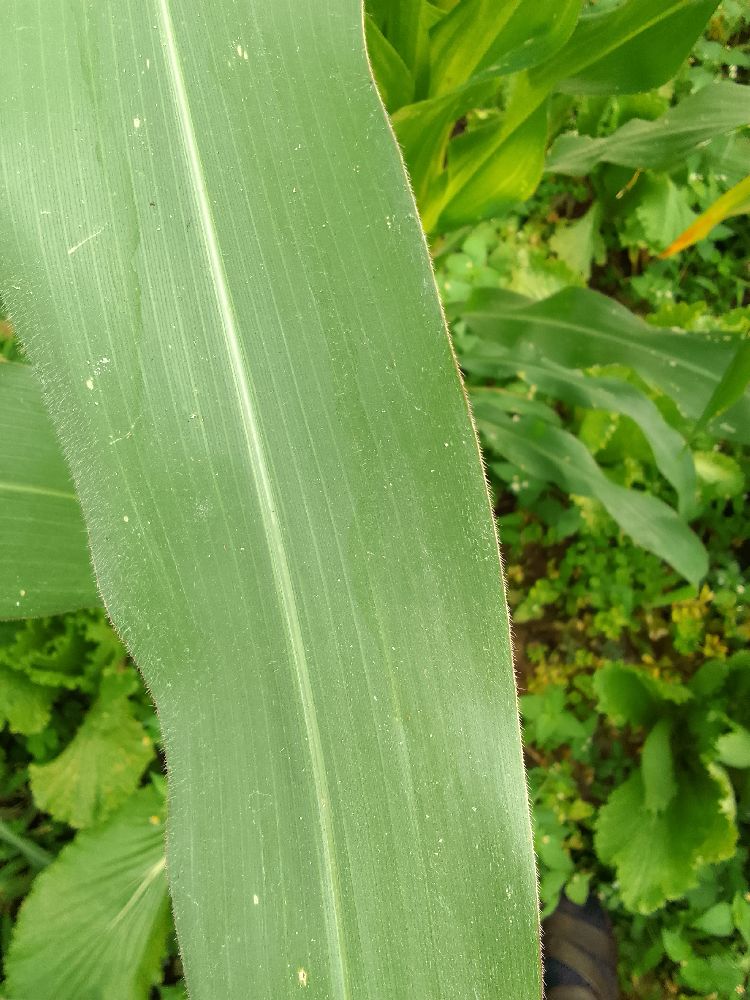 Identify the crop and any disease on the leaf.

maize, healthy
